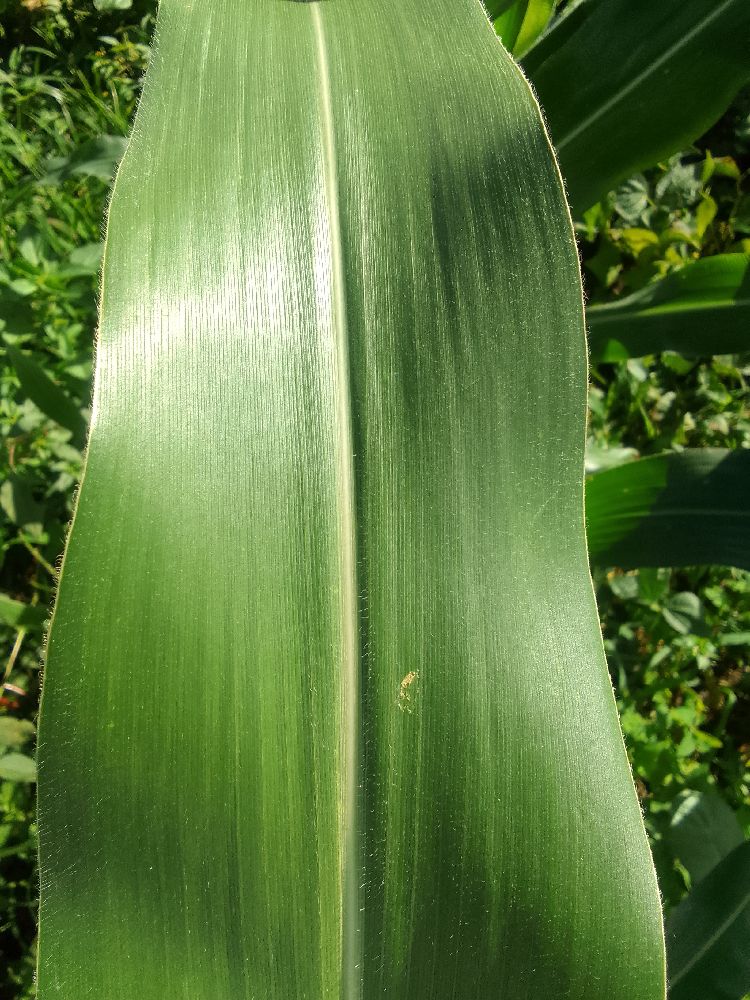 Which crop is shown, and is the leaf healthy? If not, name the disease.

maize, healthy
